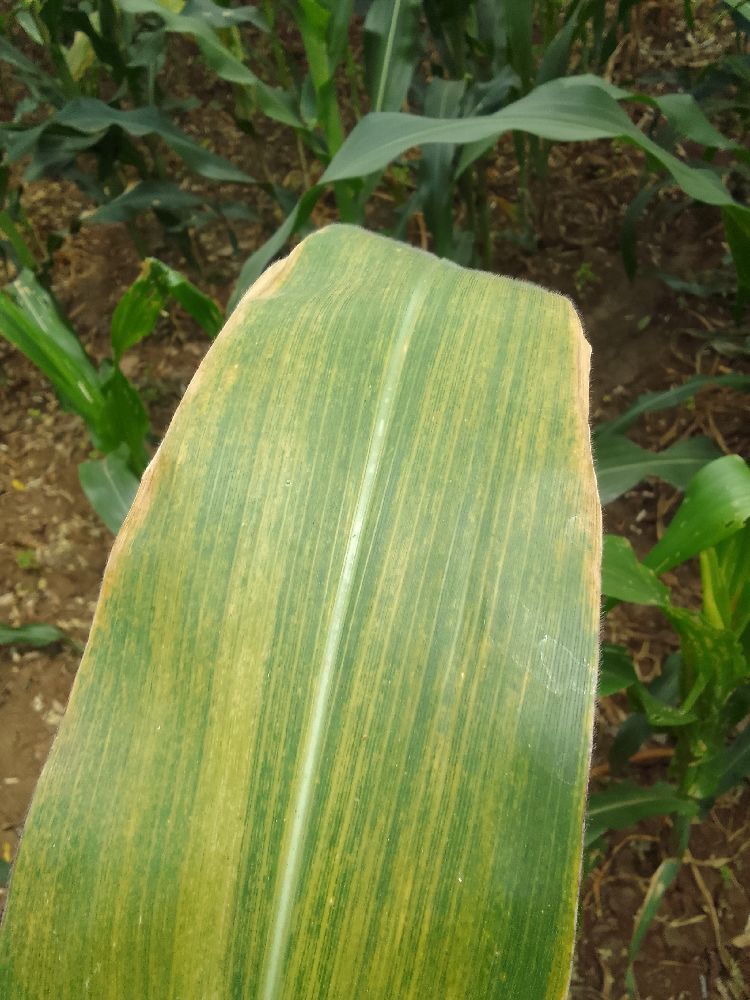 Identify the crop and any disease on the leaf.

maize, maize lethal necrosis
